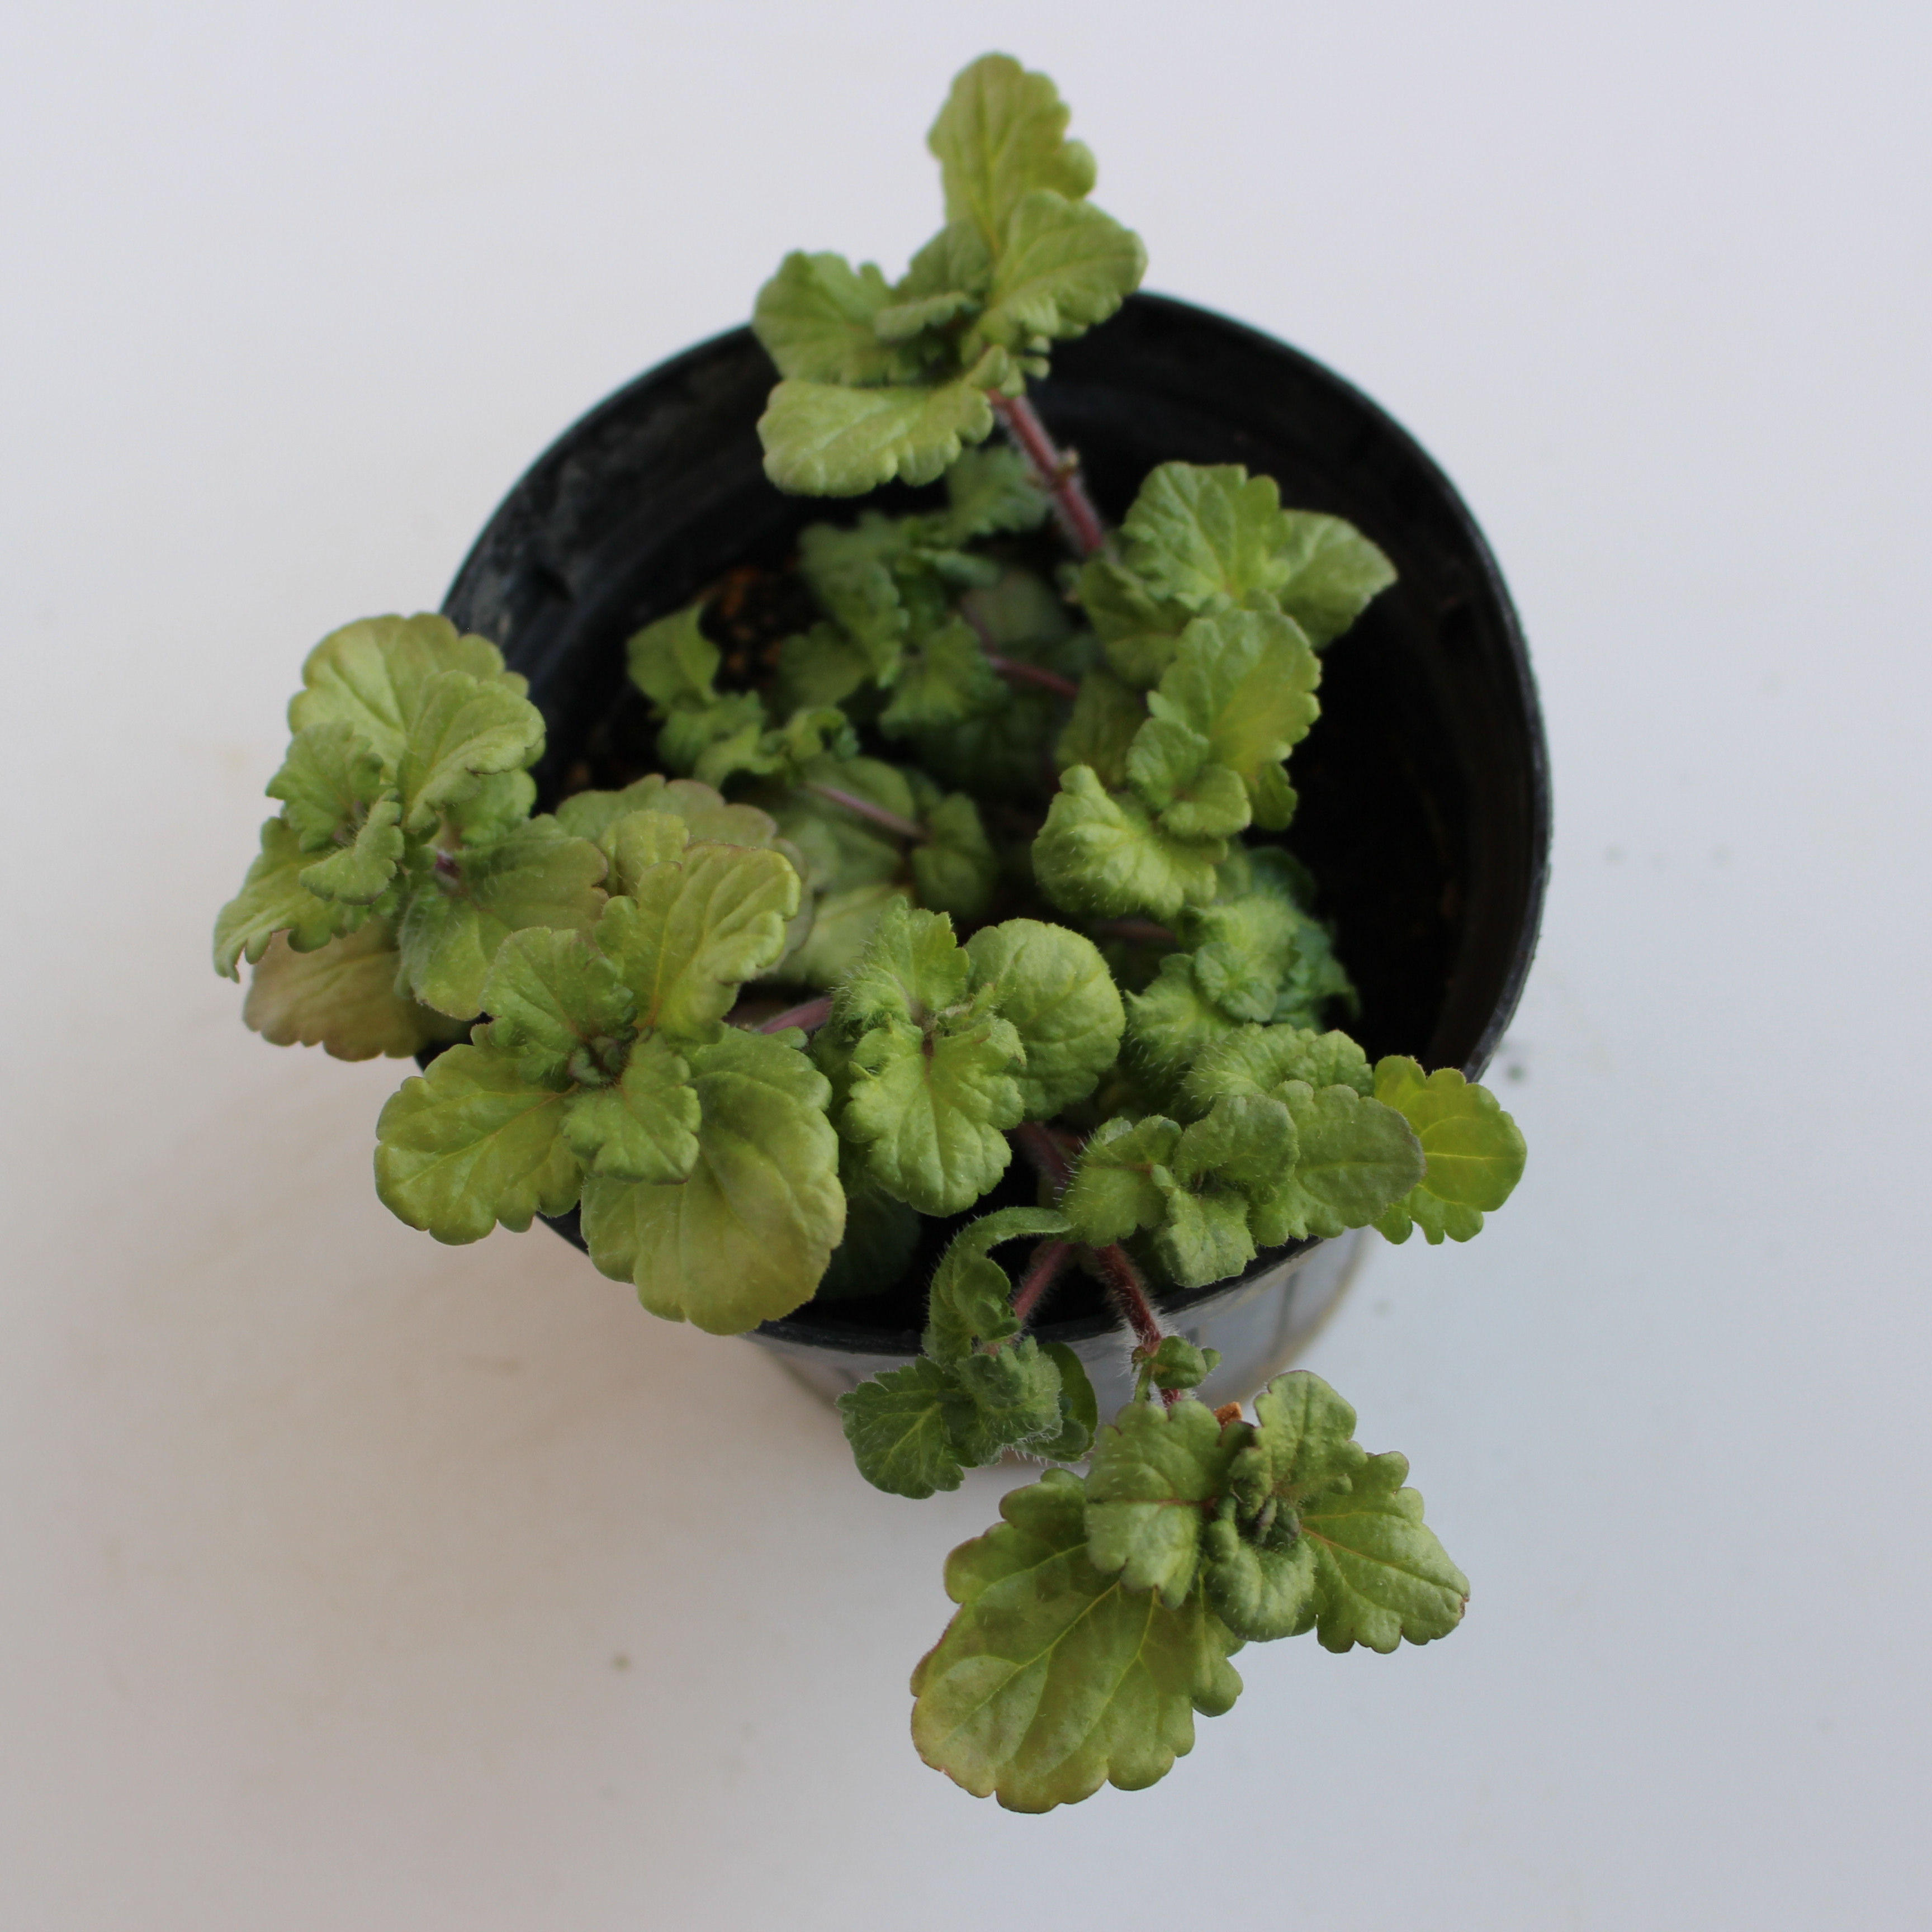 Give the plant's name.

Veronica persica
